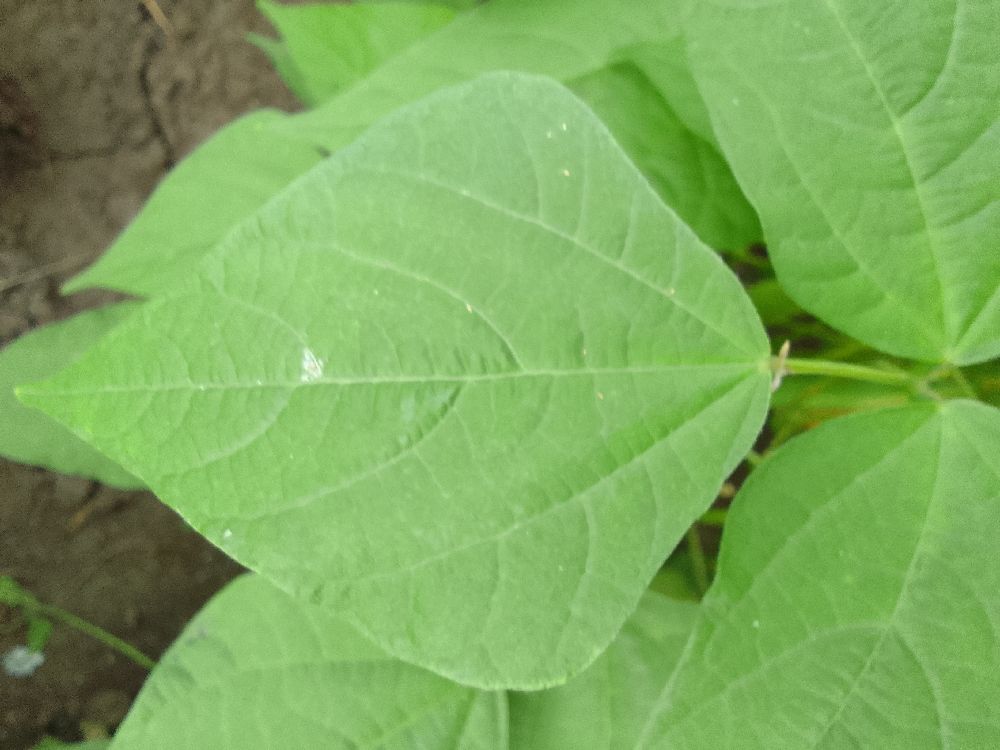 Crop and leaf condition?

common bean, healthy
